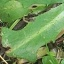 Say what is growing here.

structured weed
